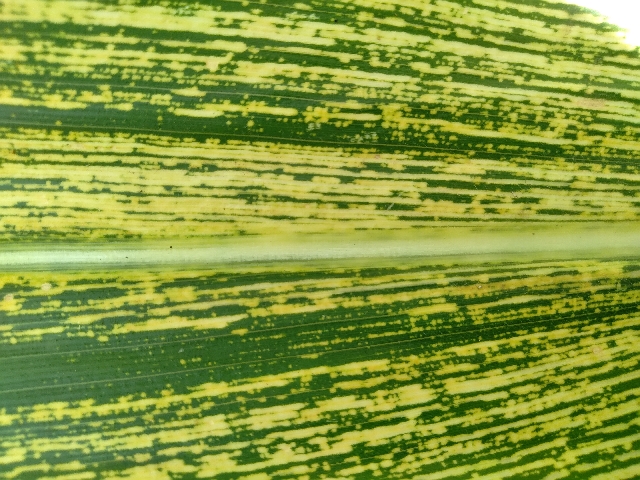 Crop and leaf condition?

maize, maize streak virus
